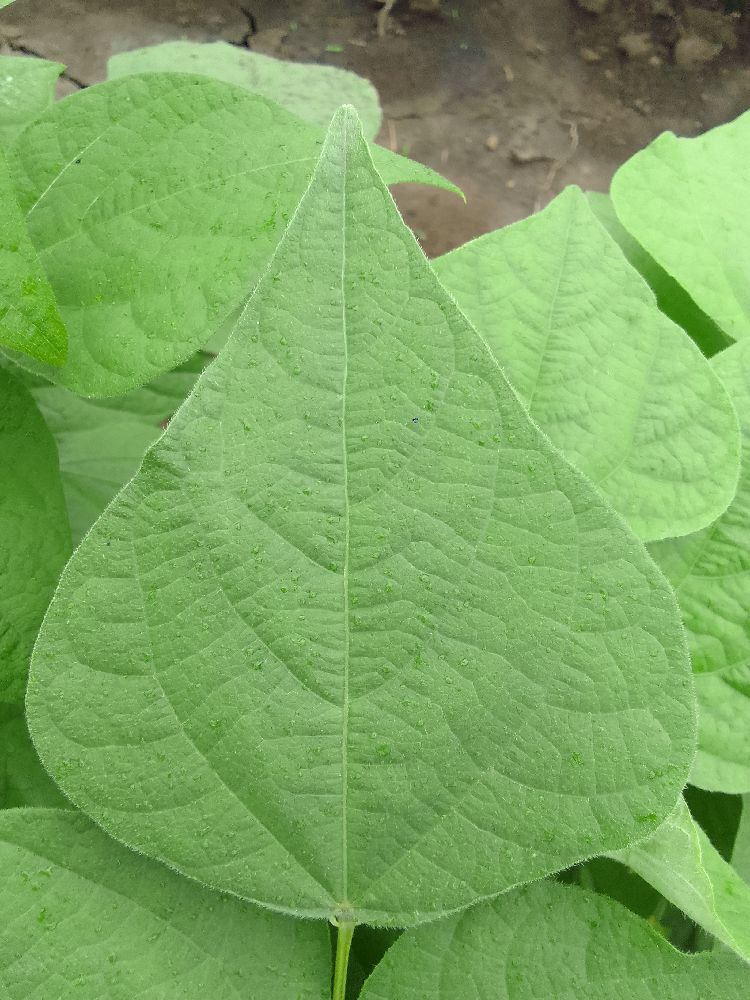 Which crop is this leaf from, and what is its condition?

common bean, healthy
